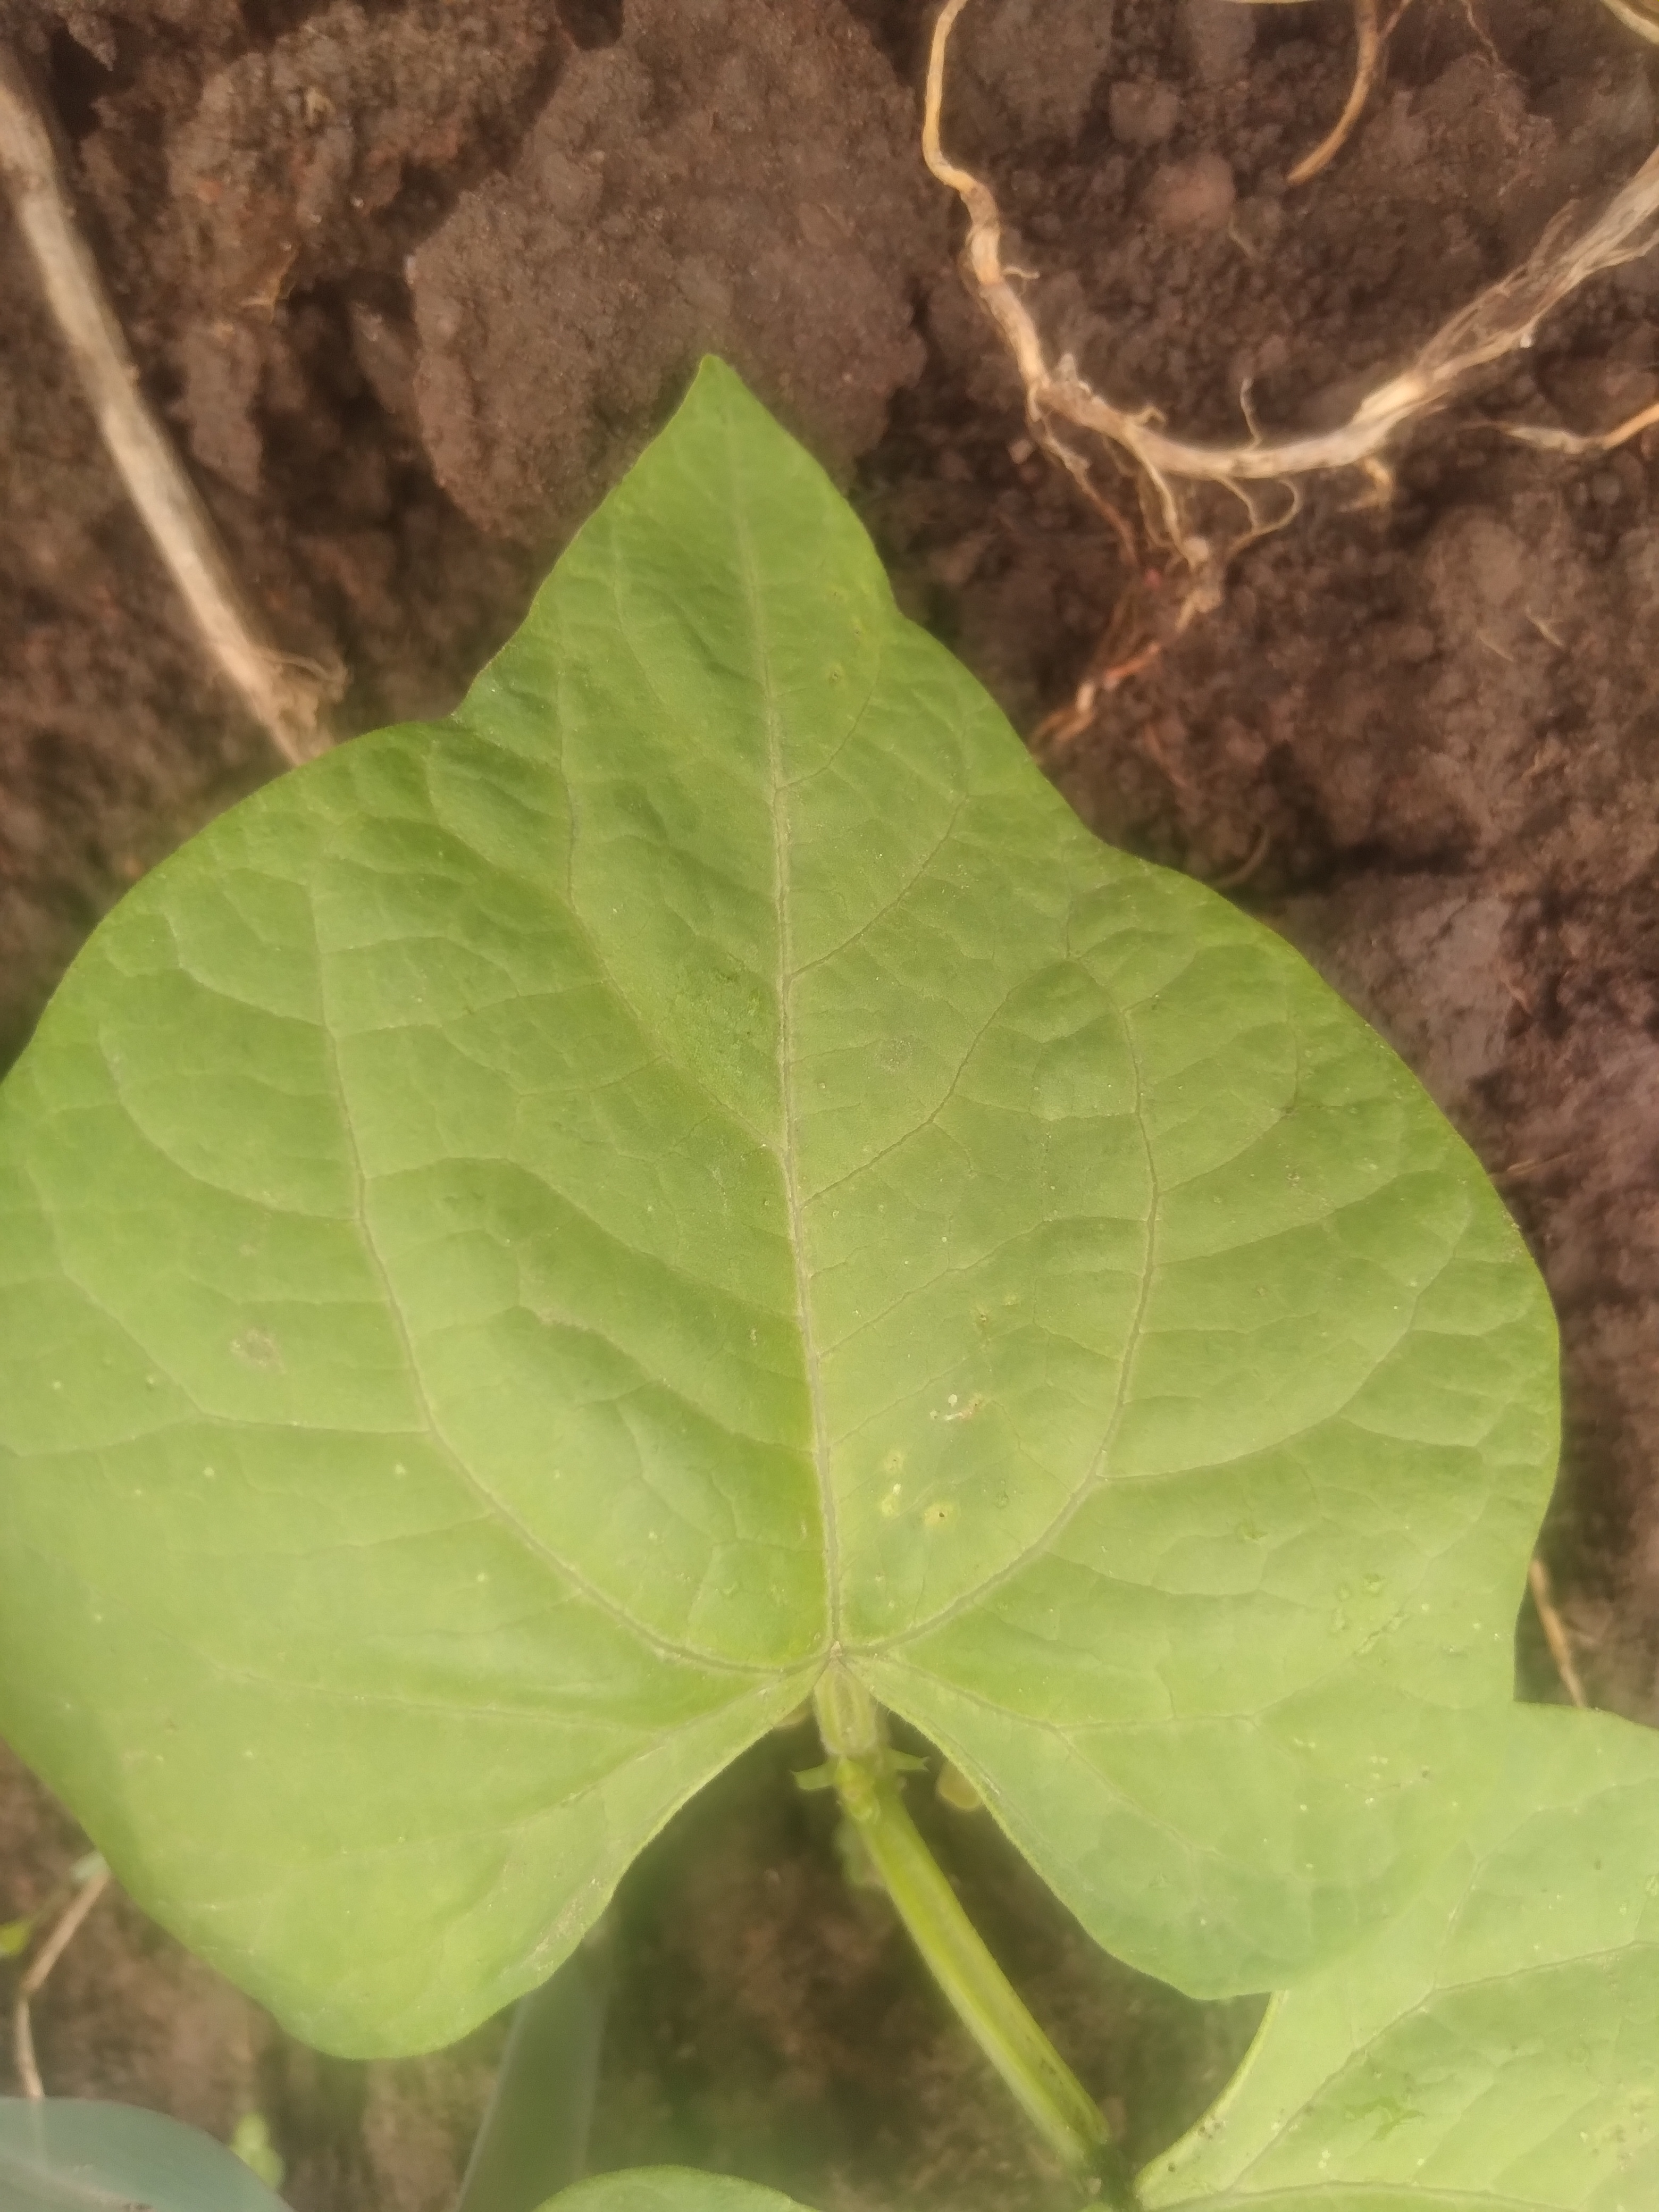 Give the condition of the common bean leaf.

healthy
